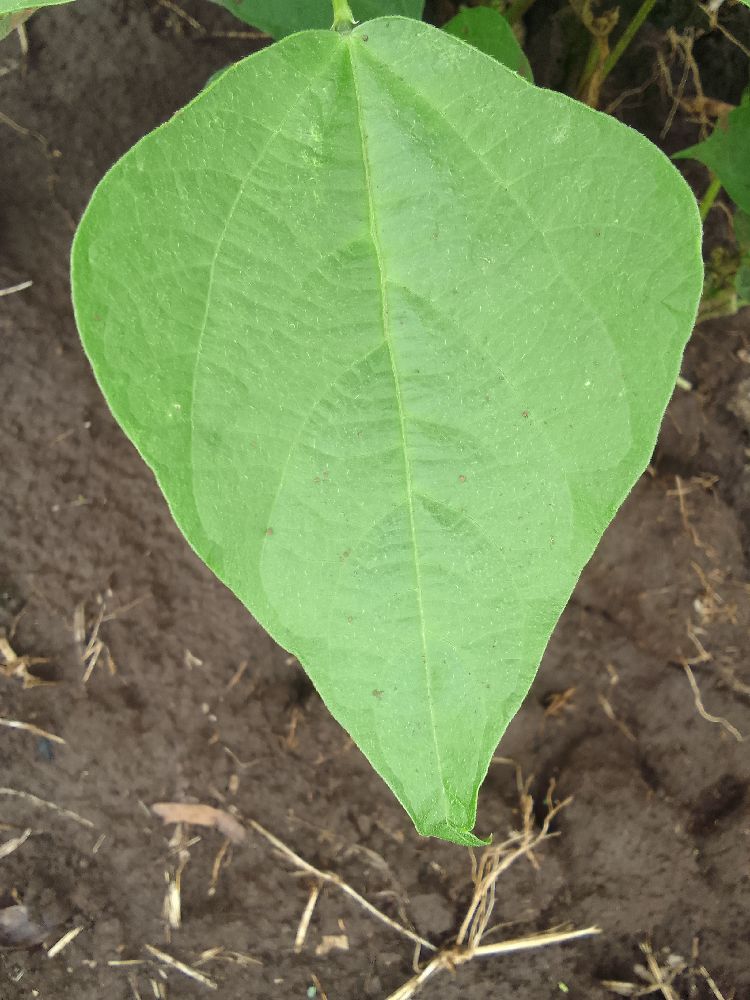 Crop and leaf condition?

common bean, healthy
